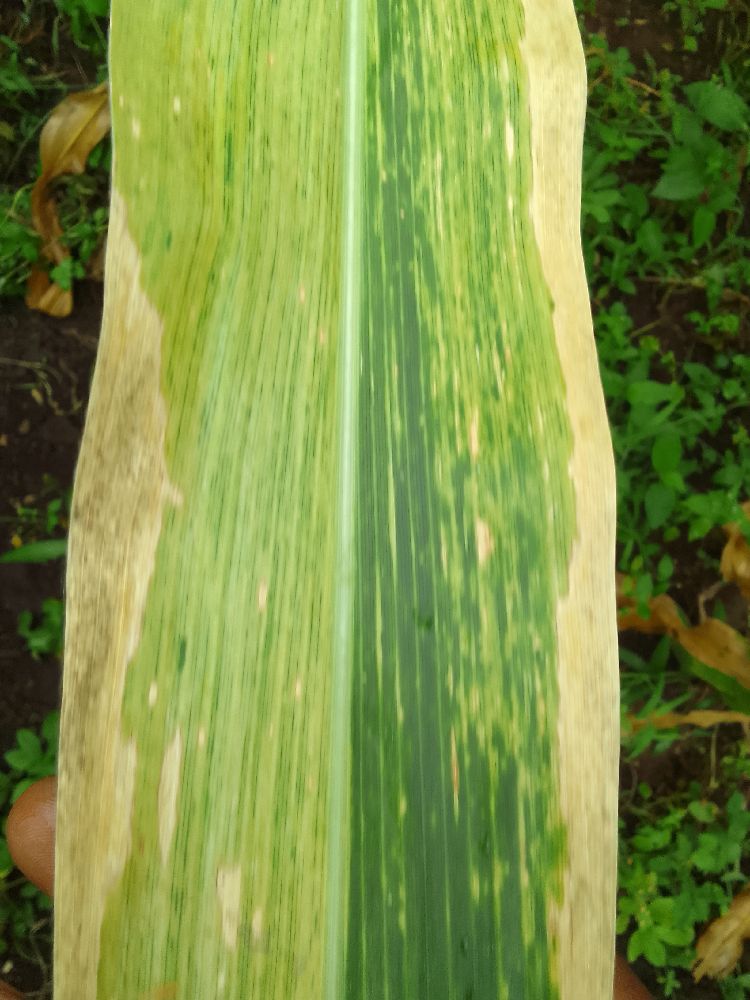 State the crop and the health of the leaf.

maize, maize lethal necrosis
